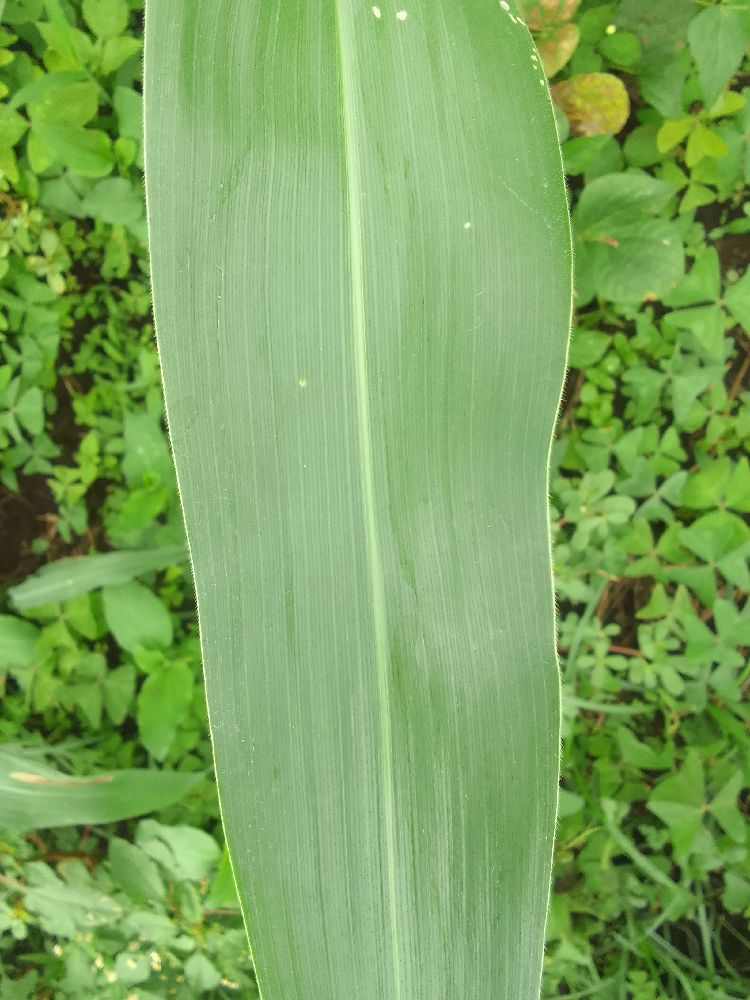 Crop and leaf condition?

maize, healthy
